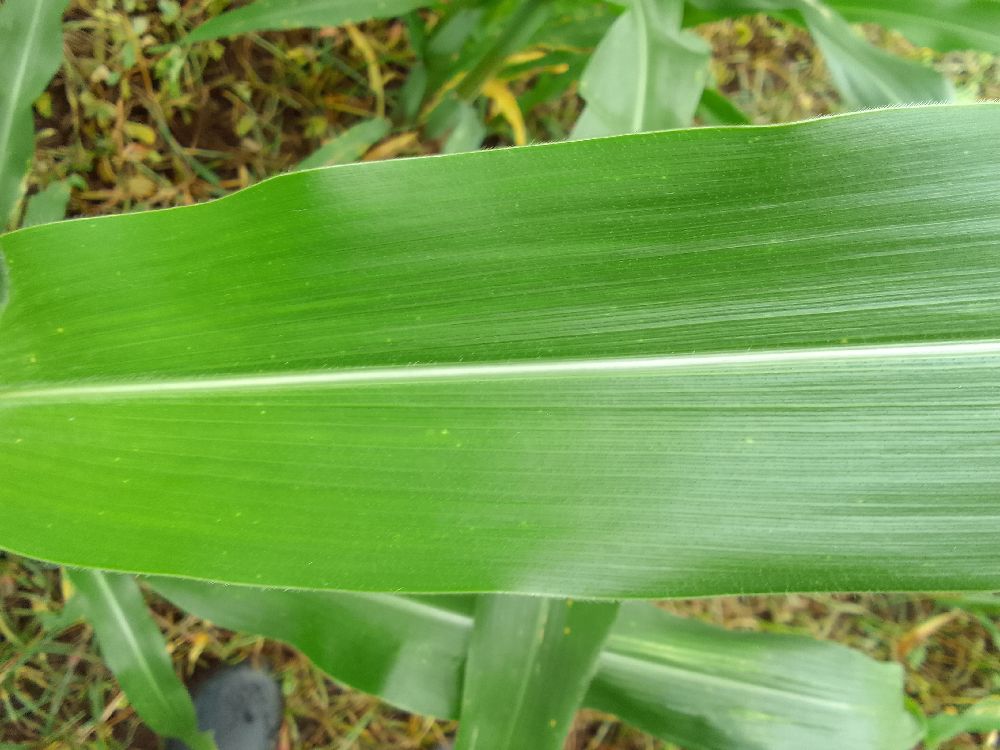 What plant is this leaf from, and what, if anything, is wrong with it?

maize, healthy
